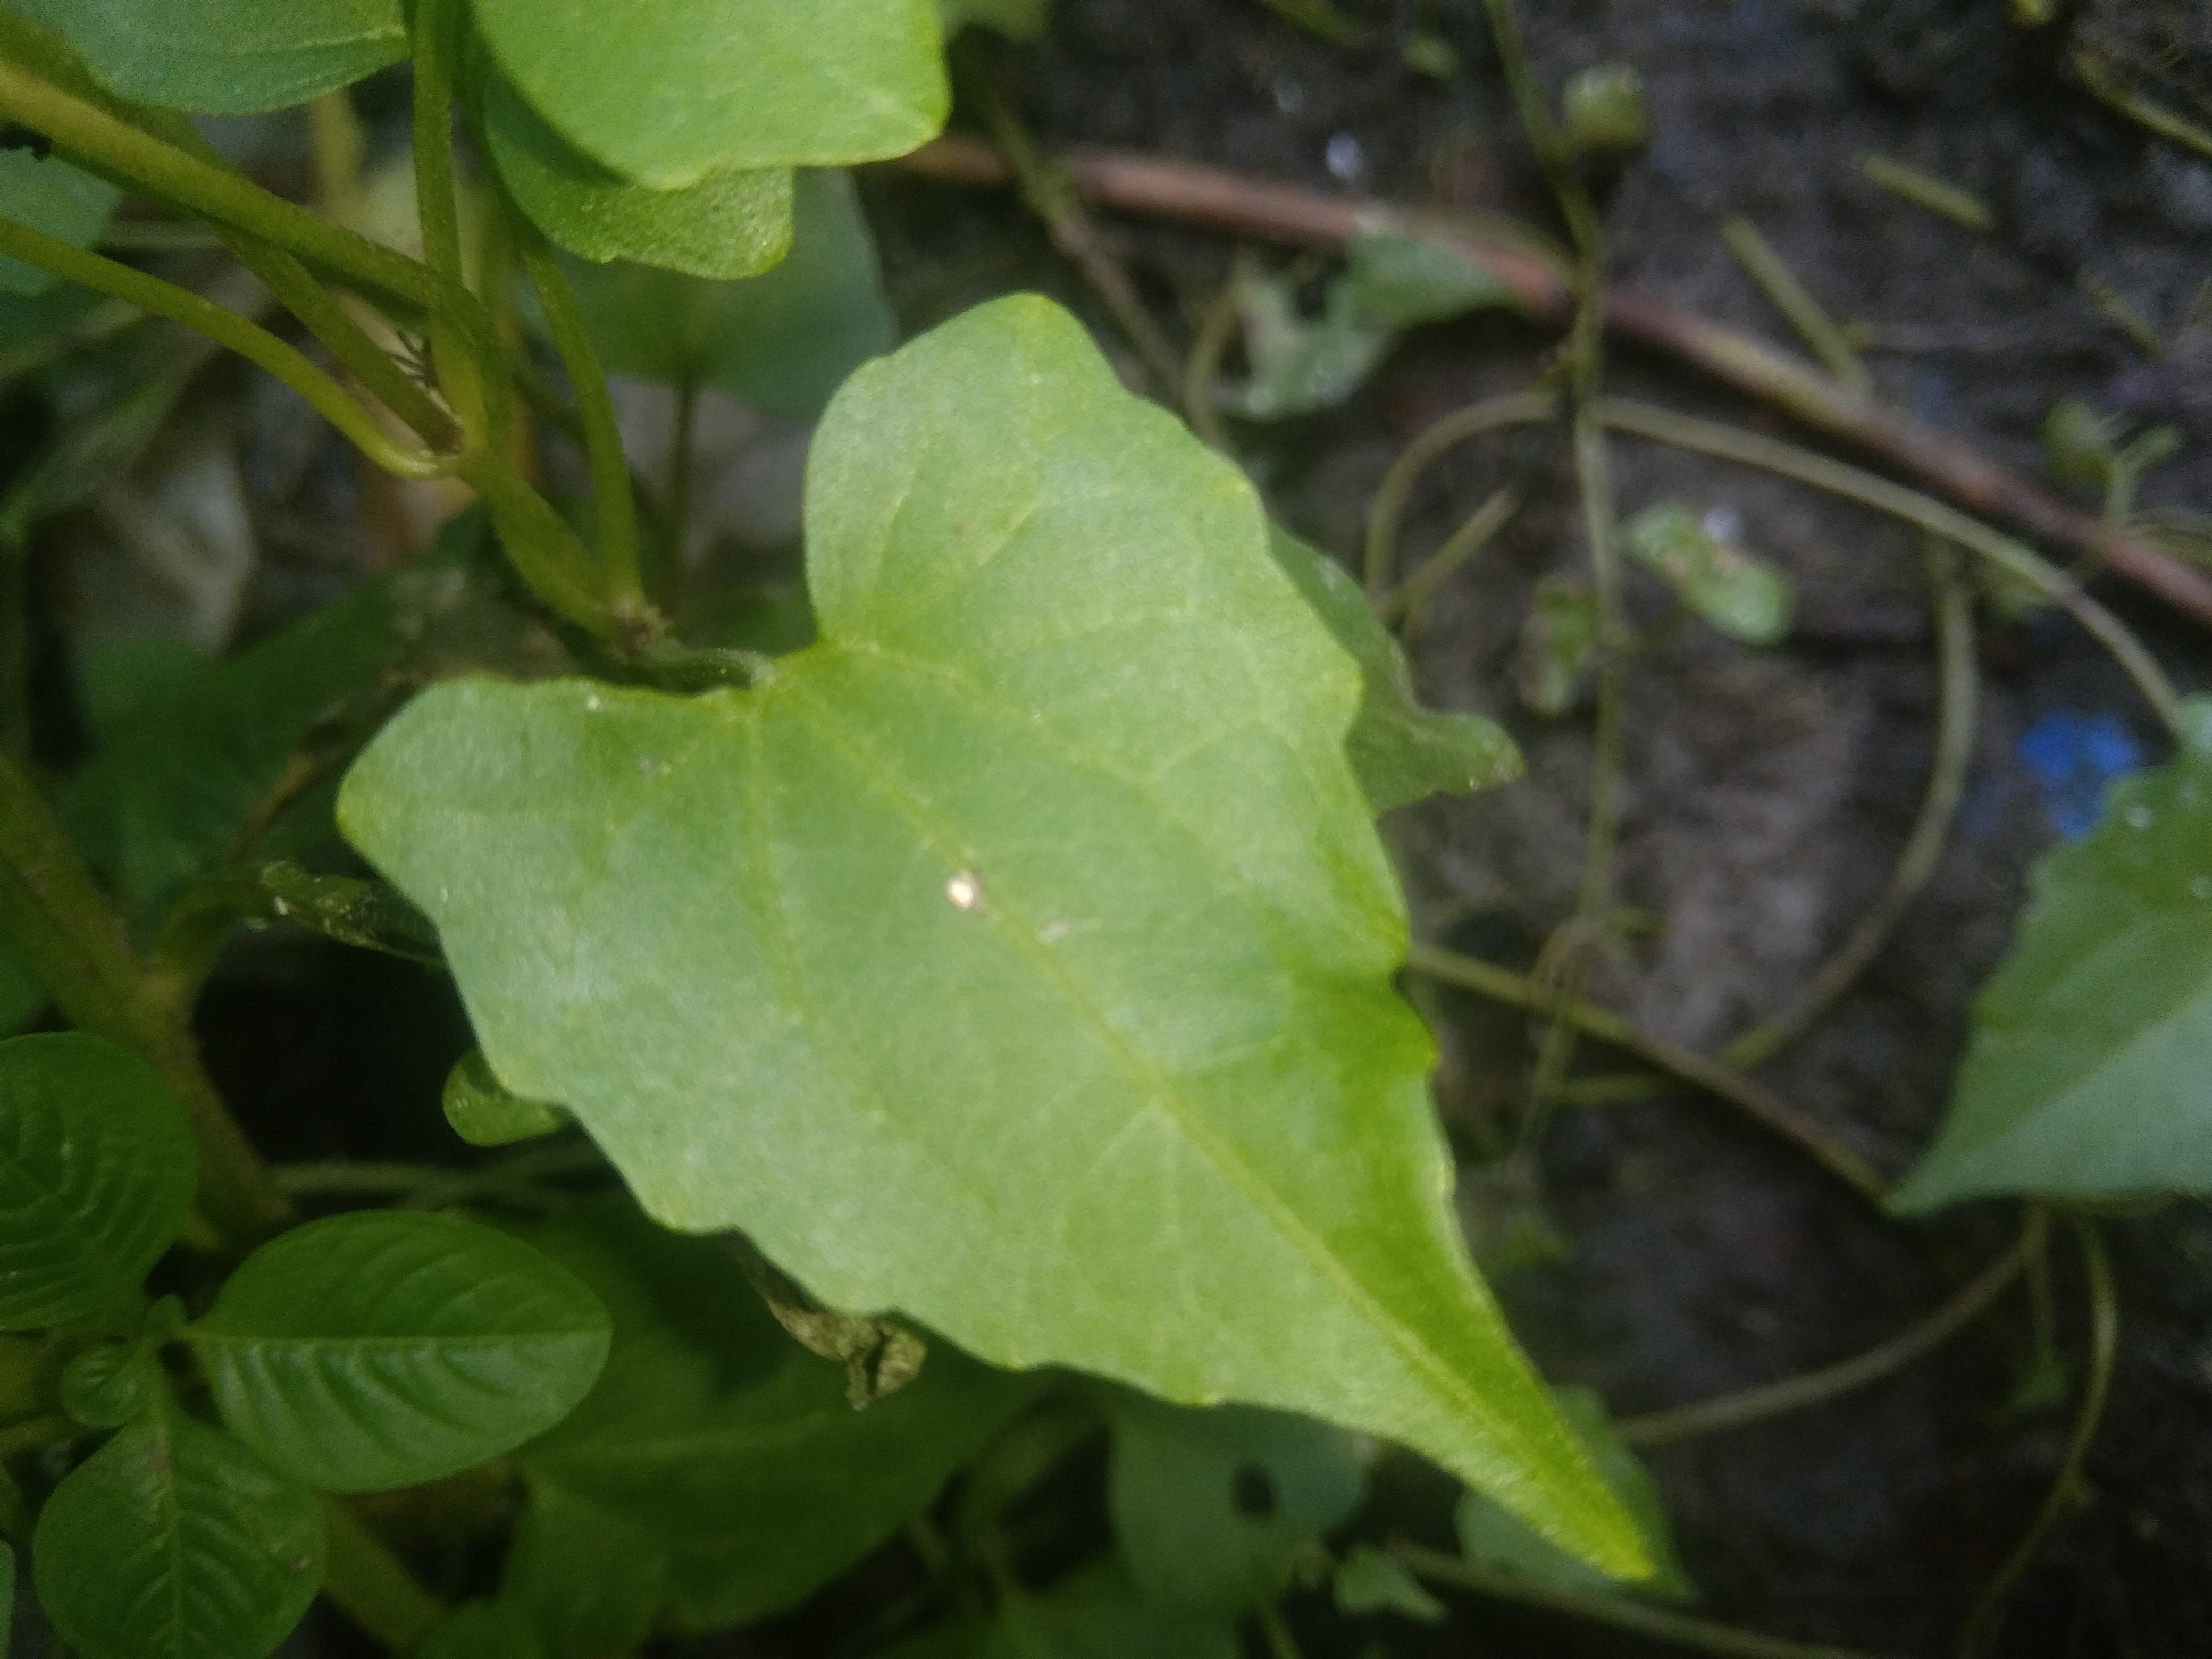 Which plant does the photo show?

bitter vine
